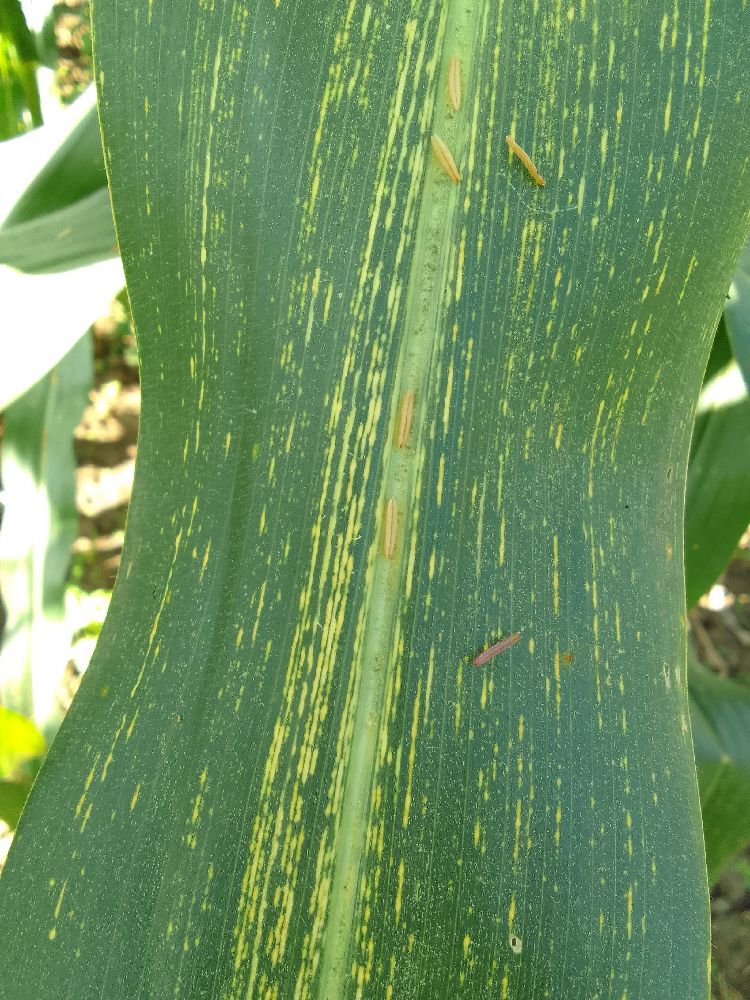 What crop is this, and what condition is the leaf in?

maize, maize streak virus
